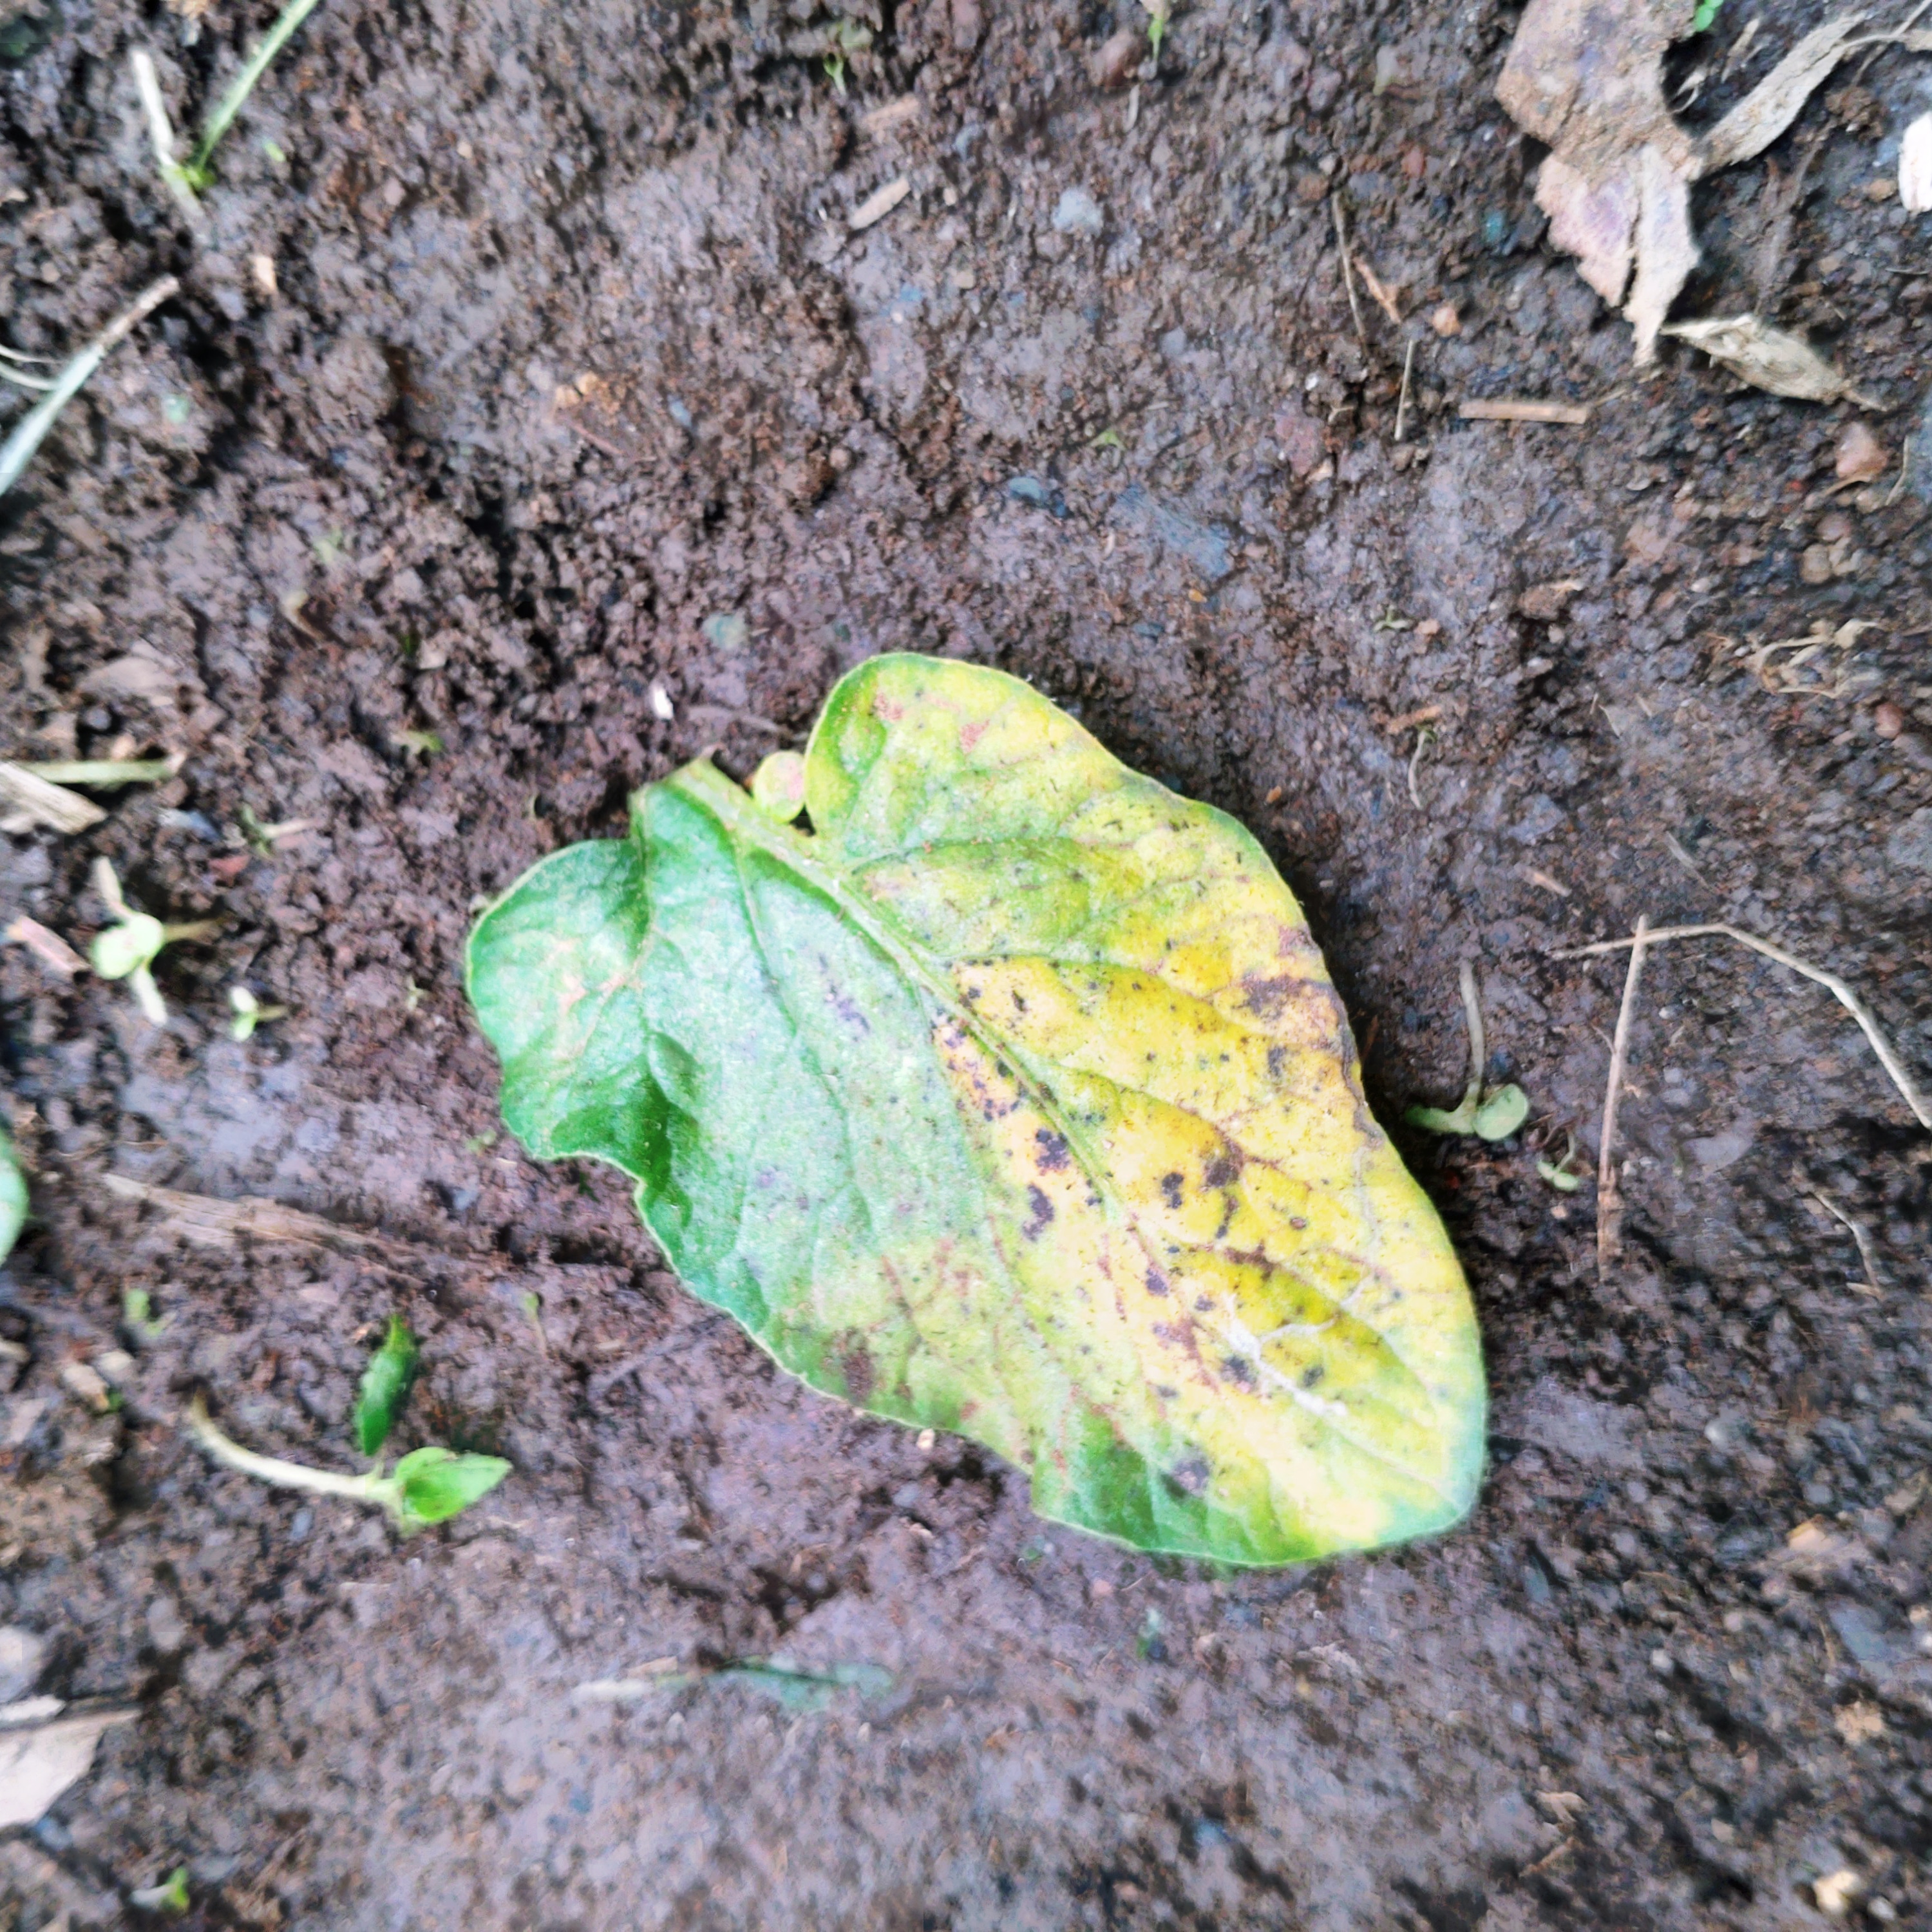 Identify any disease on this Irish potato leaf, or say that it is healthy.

late blight
